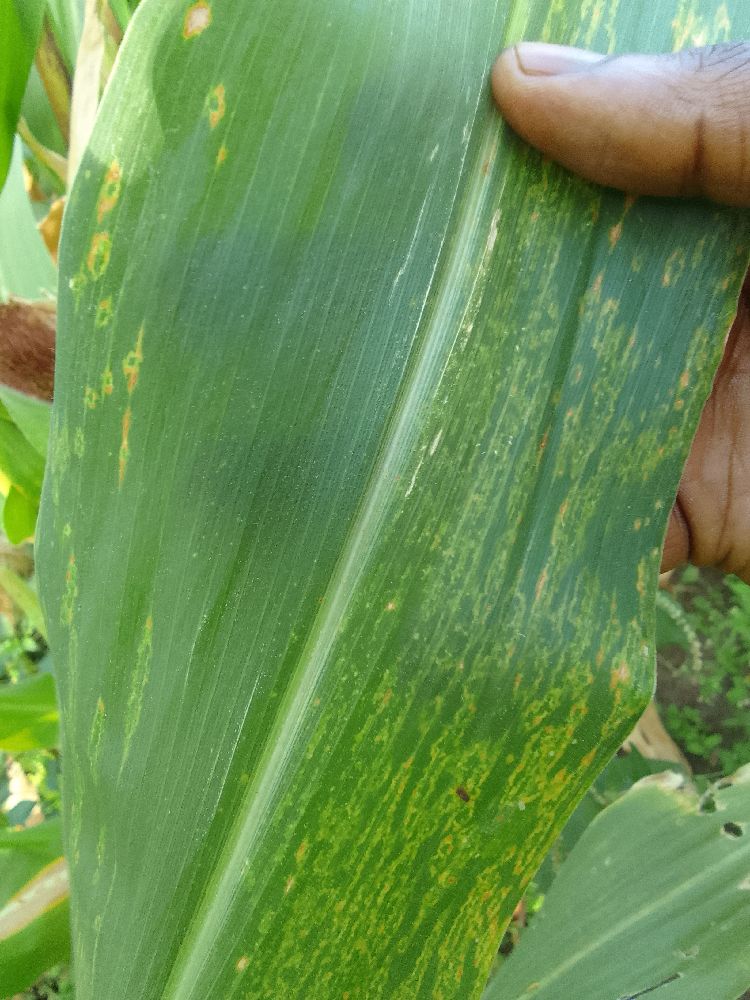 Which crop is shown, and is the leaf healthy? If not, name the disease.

maize, maize lethal necrosis
